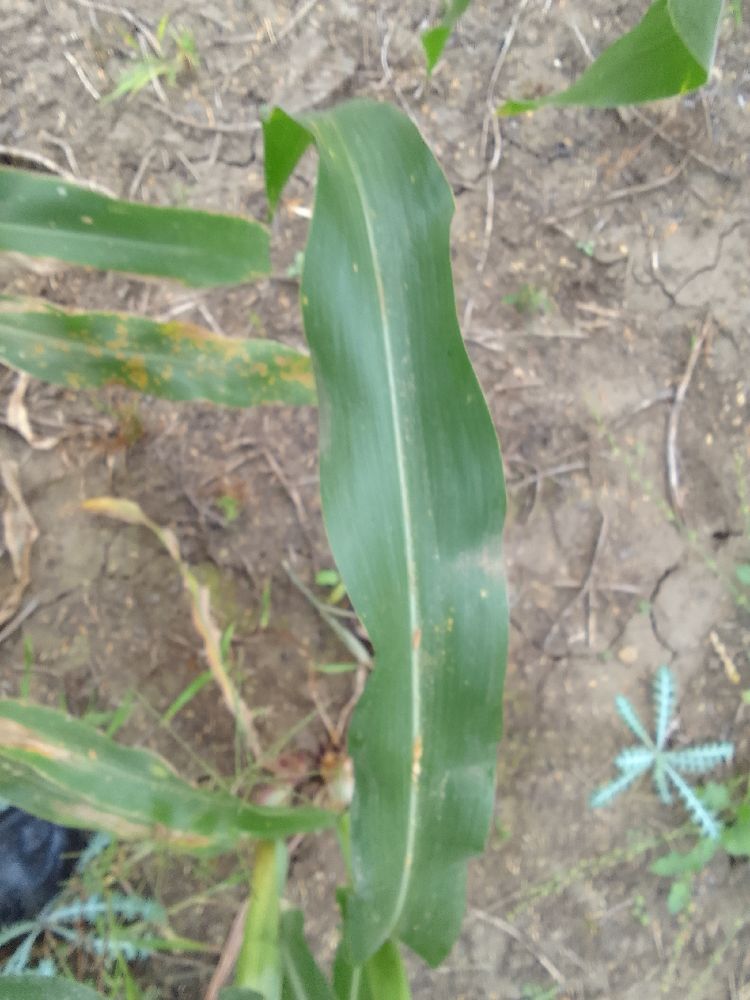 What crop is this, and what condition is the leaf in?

maize, healthy
